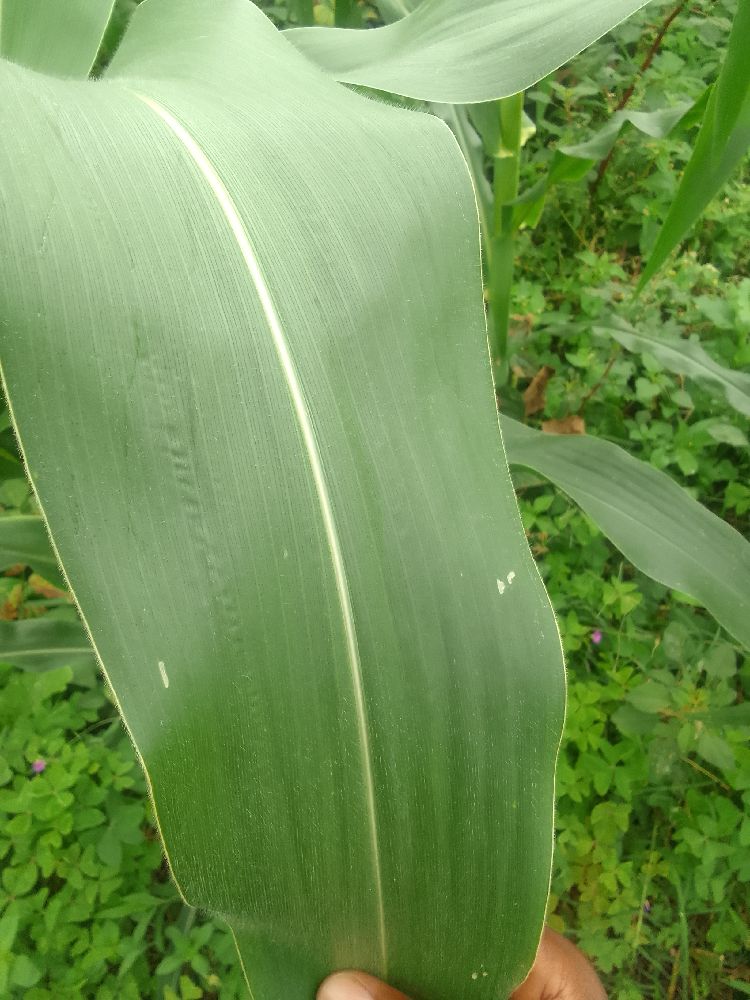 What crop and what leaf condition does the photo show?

maize, healthy
